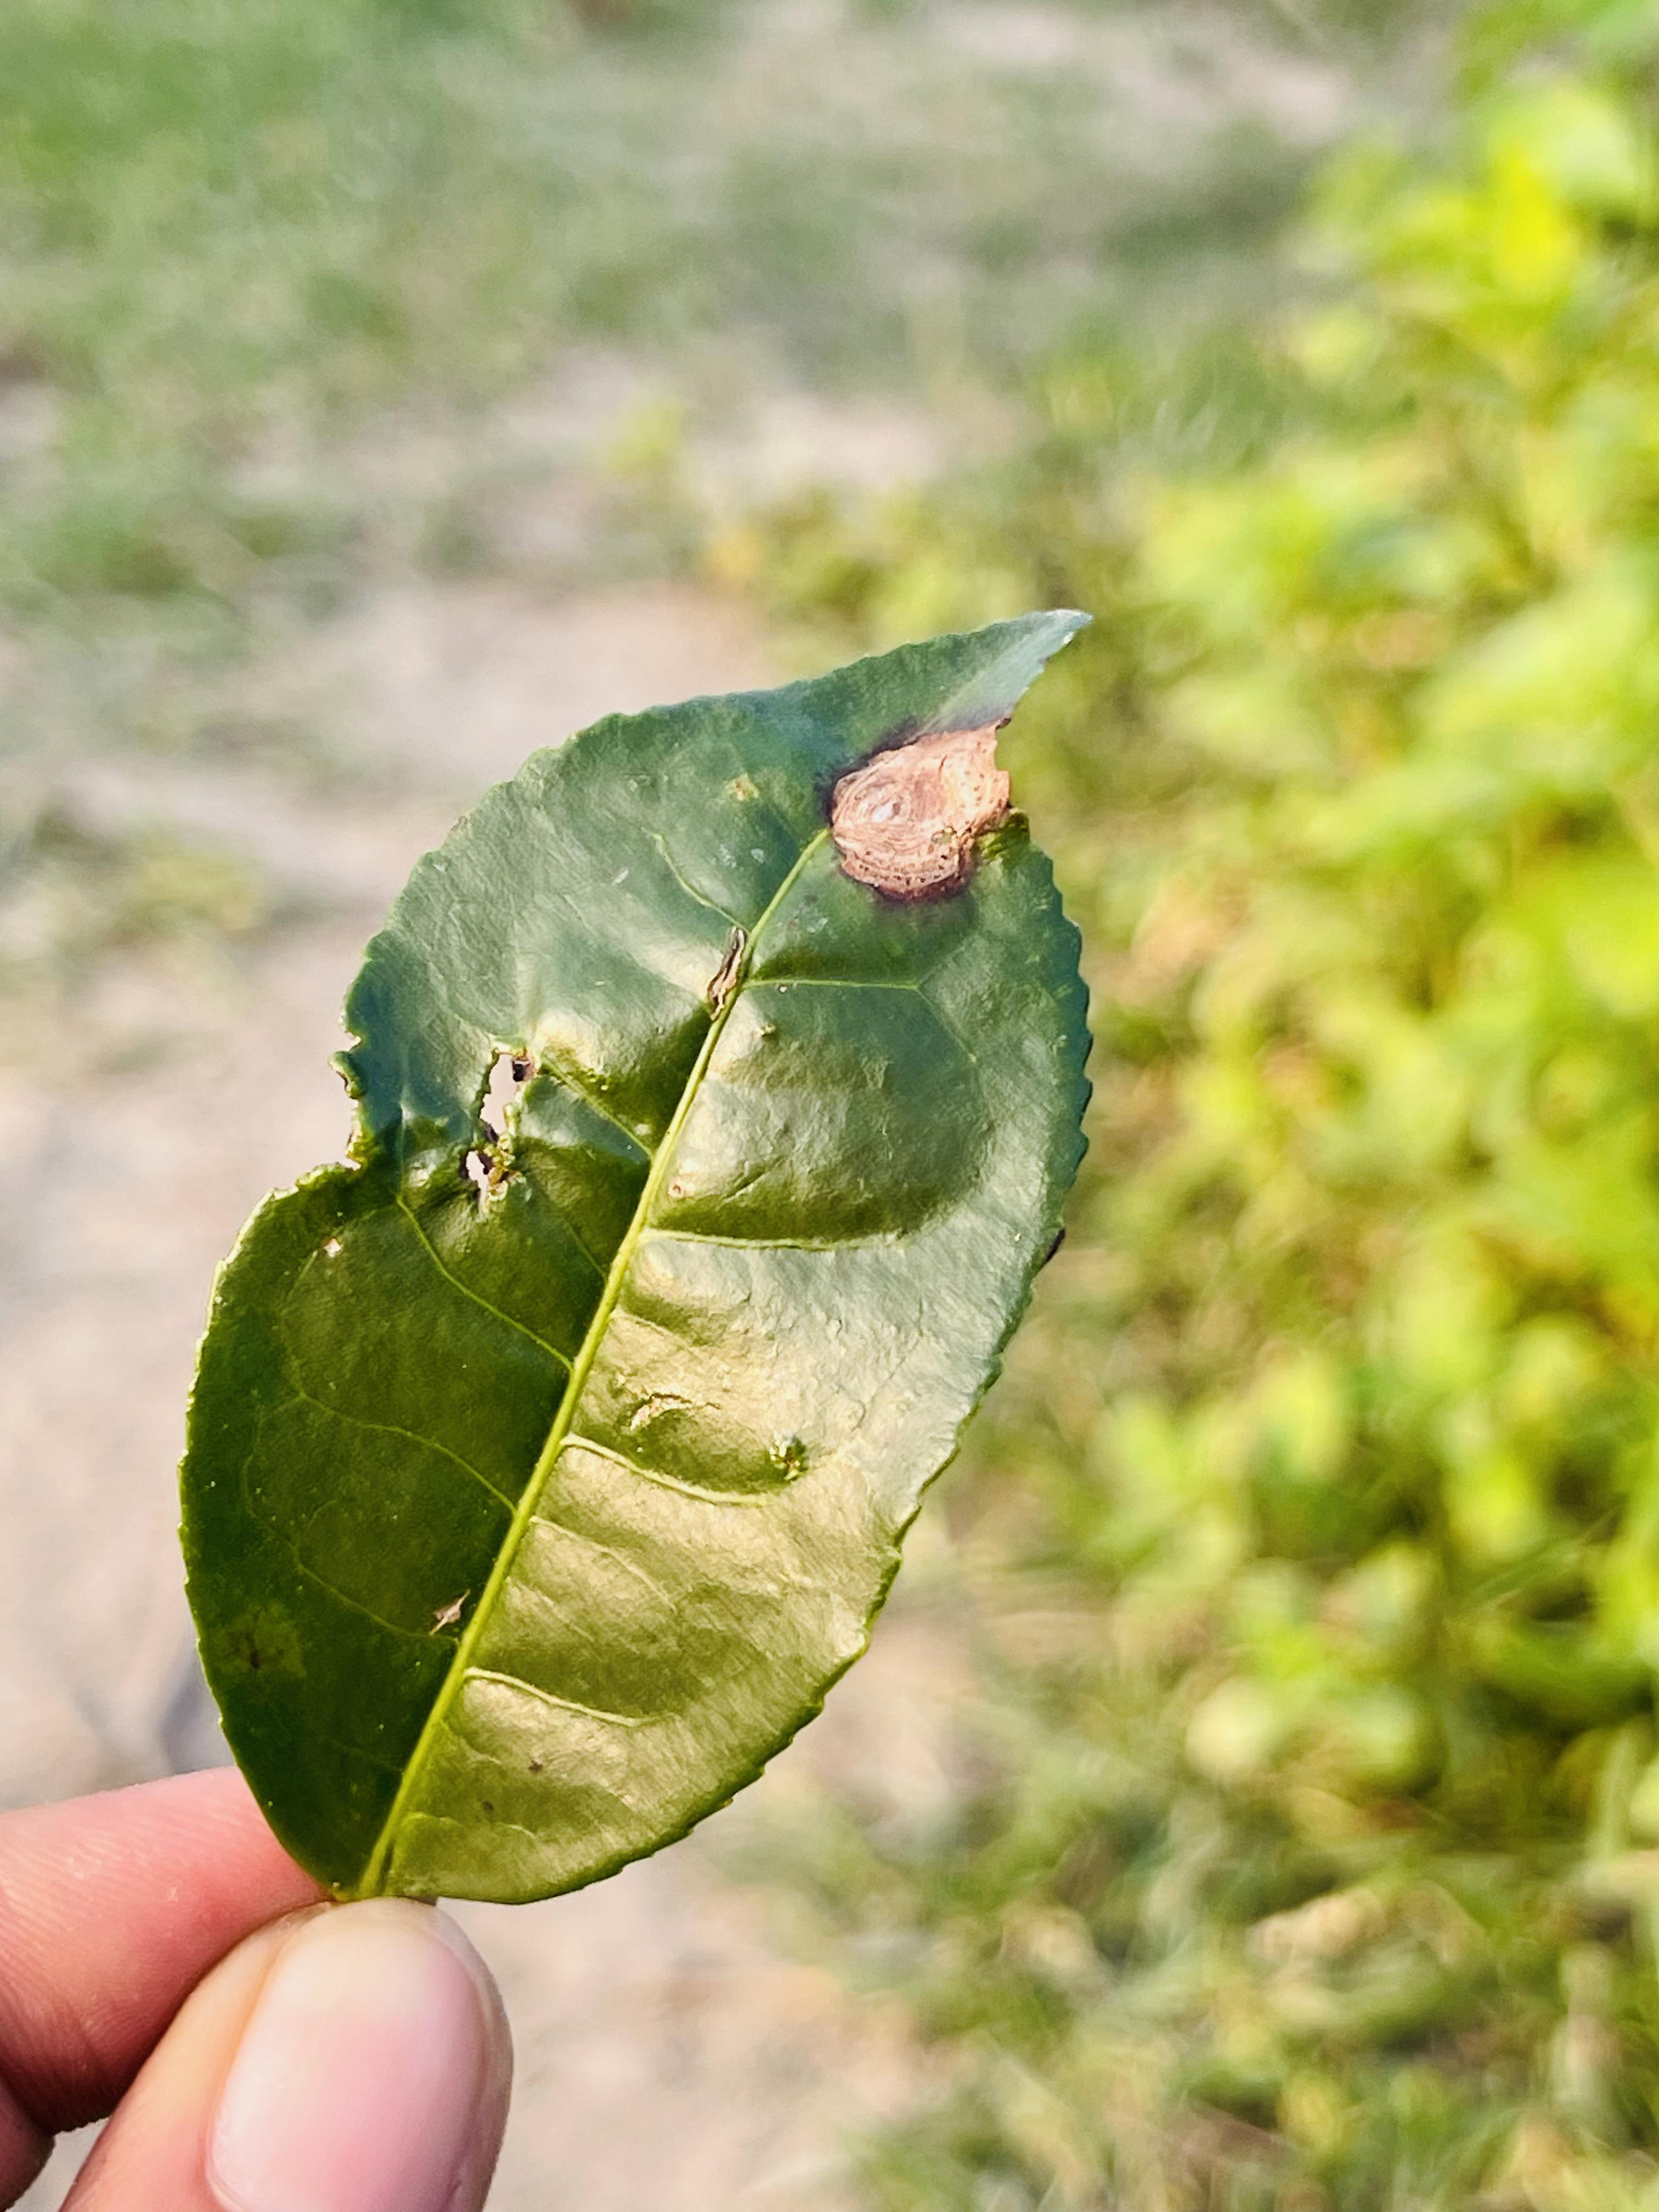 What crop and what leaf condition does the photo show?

tea, blight
